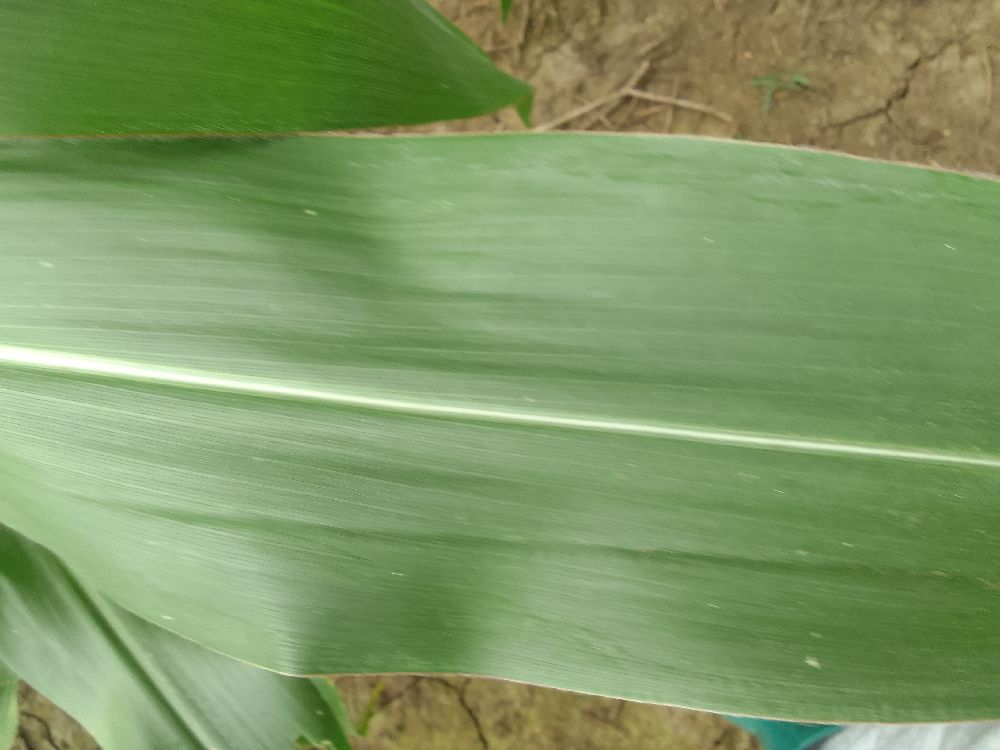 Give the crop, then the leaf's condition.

maize, healthy
